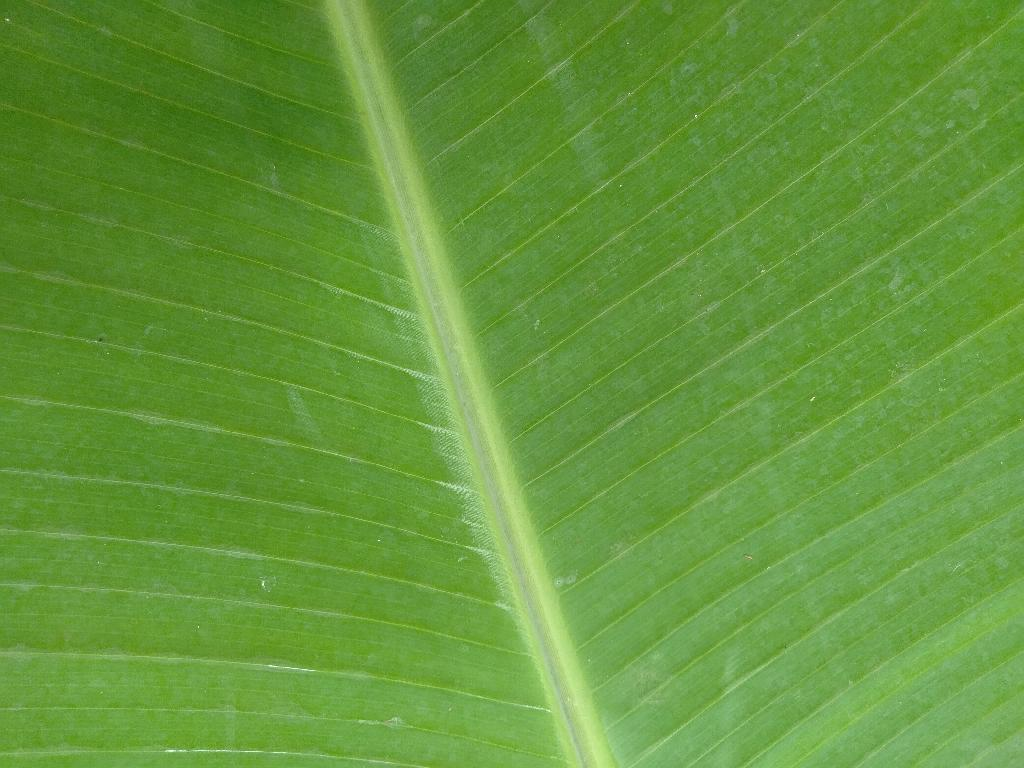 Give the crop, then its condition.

banana, healthy
